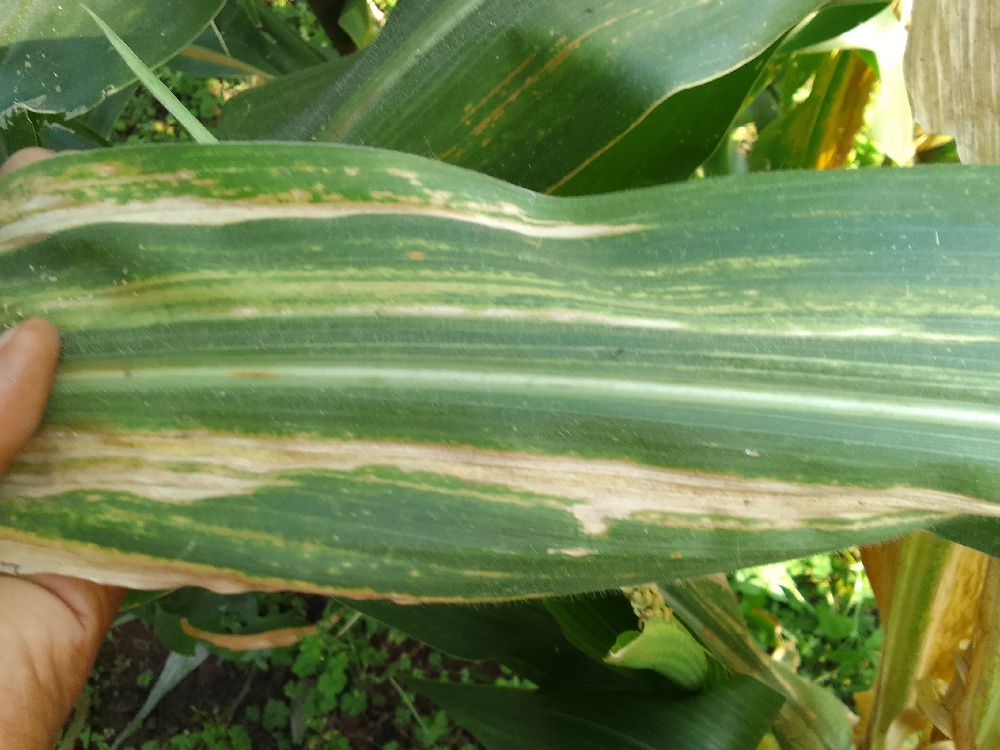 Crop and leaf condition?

maize, maize lethal necrosis
